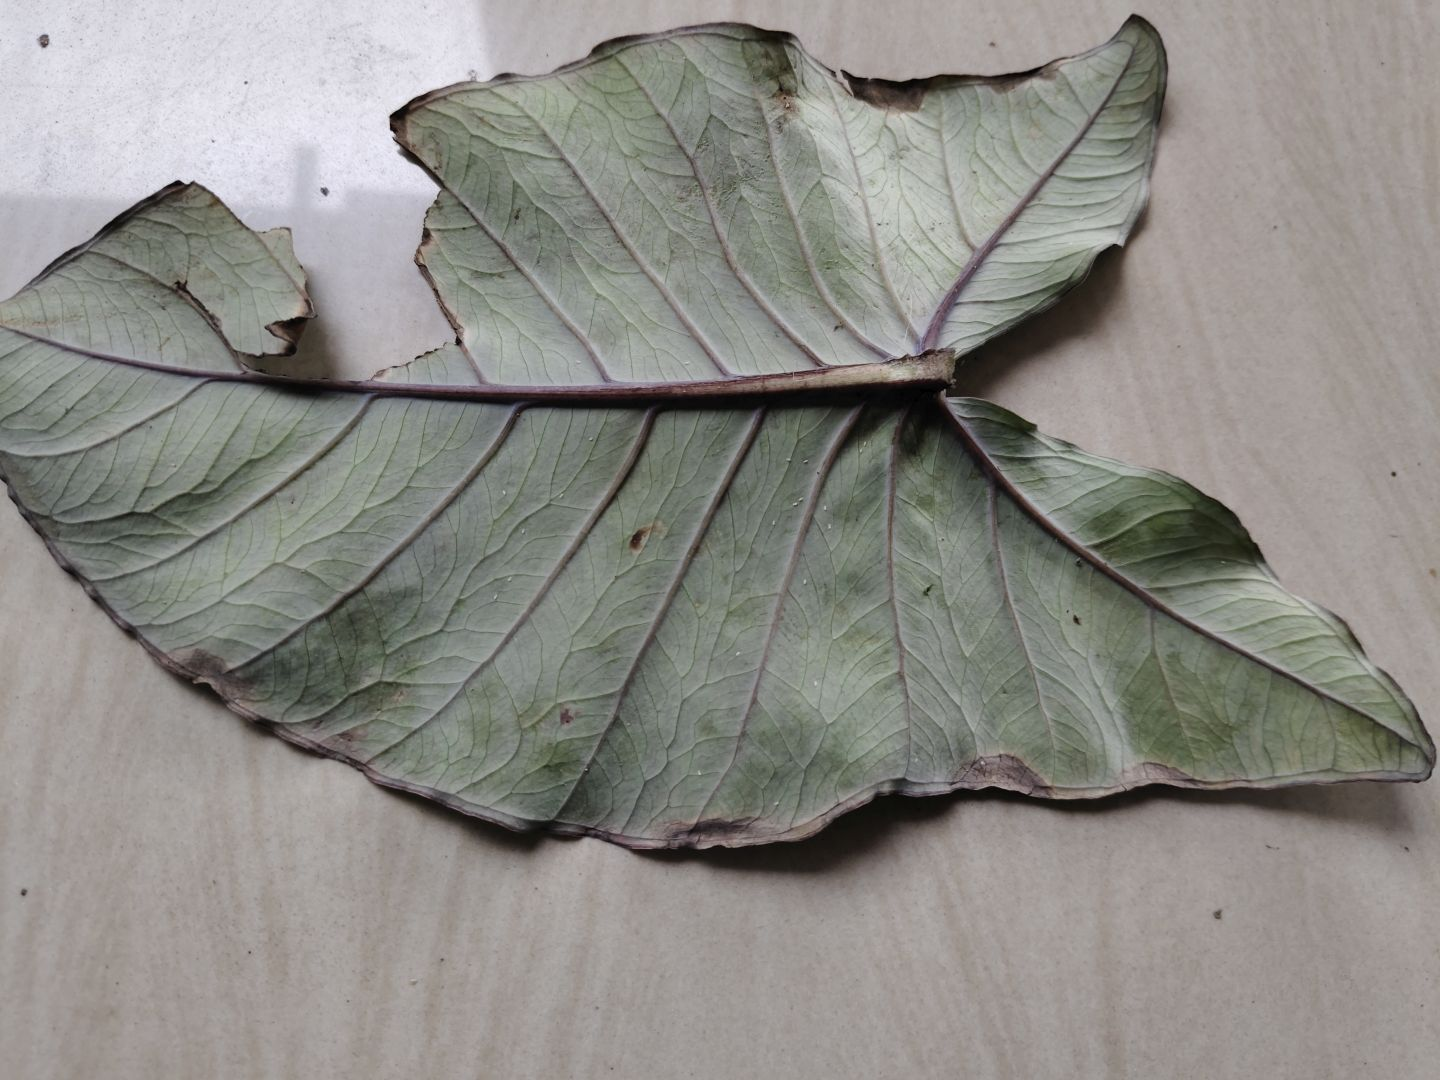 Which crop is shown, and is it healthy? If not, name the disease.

taro, leaf blight
